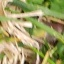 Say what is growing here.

grass
